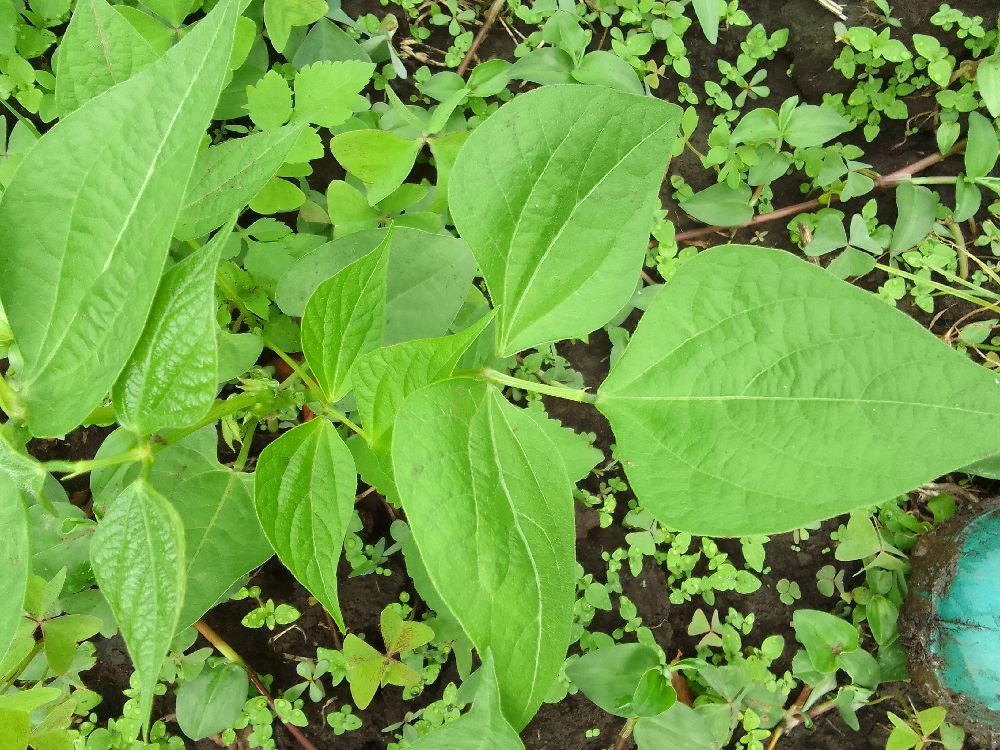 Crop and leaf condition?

common bean, healthy
